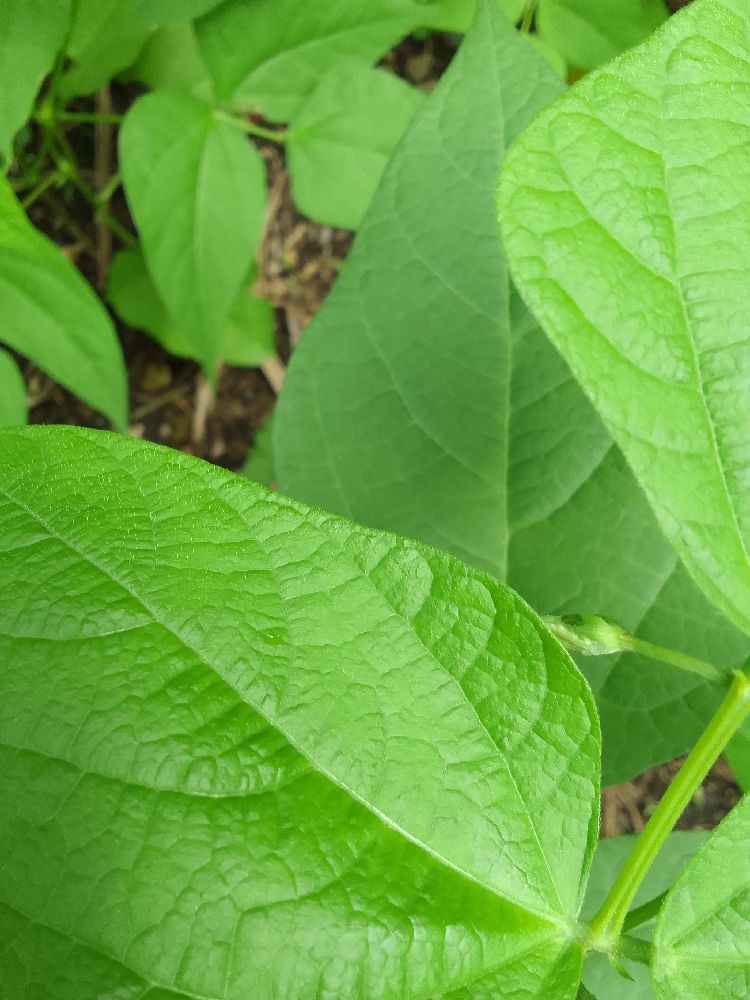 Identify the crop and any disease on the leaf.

common bean, healthy
